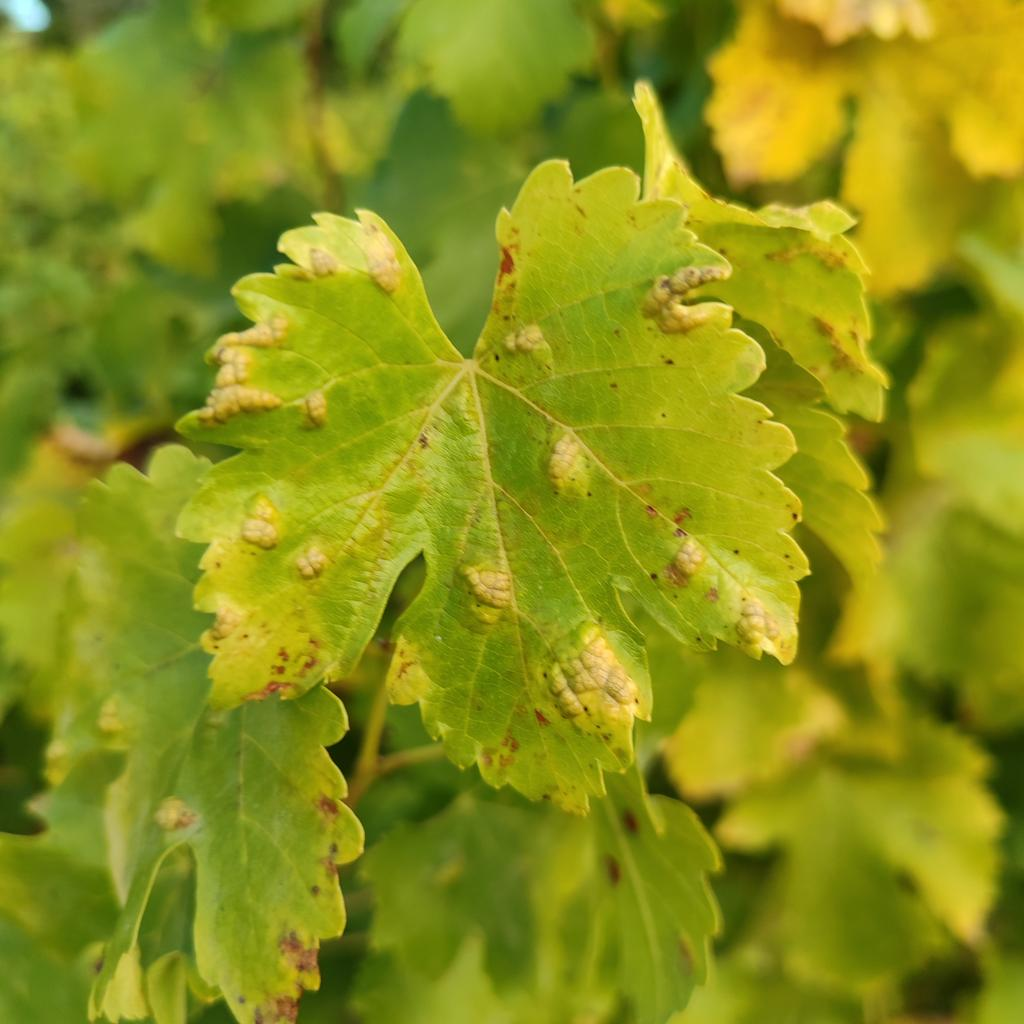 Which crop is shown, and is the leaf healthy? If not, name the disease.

grapevine, erineum mite
